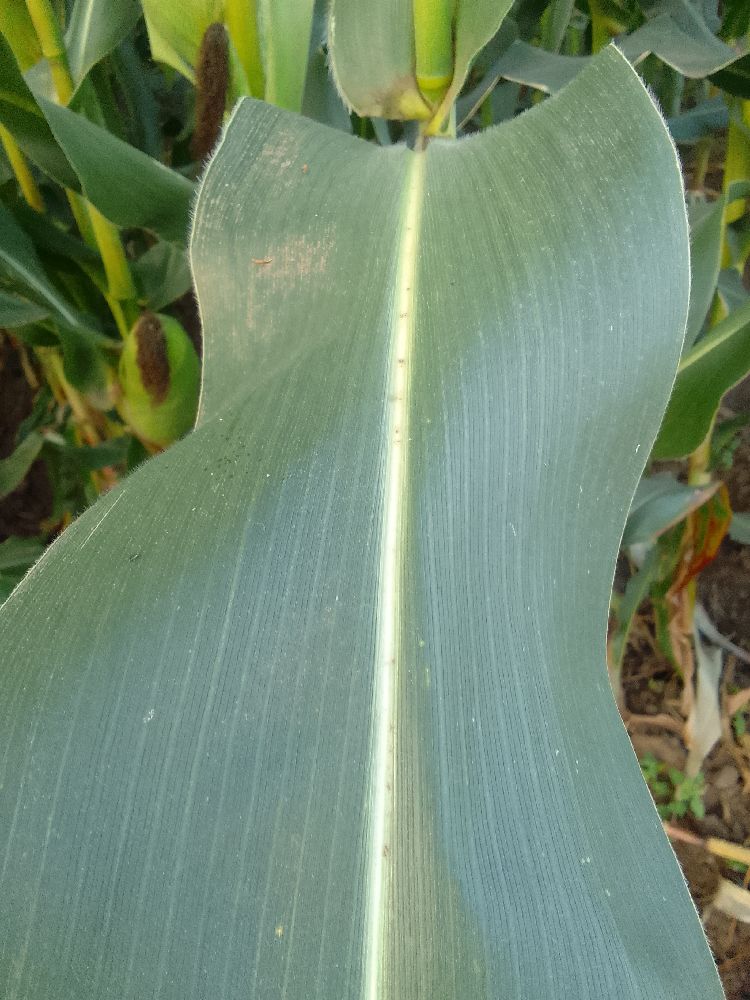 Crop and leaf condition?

maize, healthy
